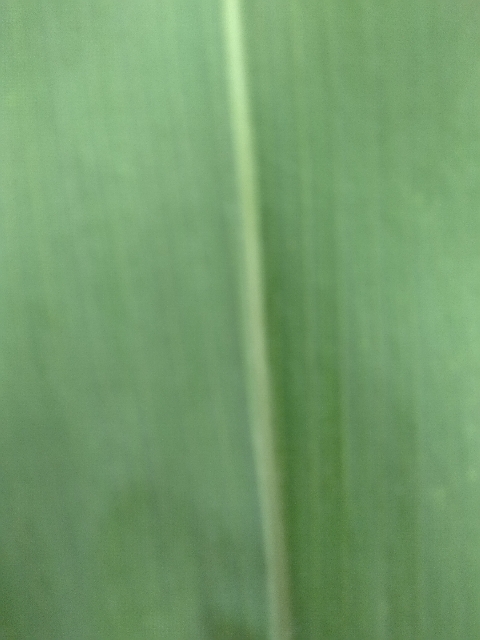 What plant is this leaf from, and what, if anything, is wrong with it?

maize, healthy
